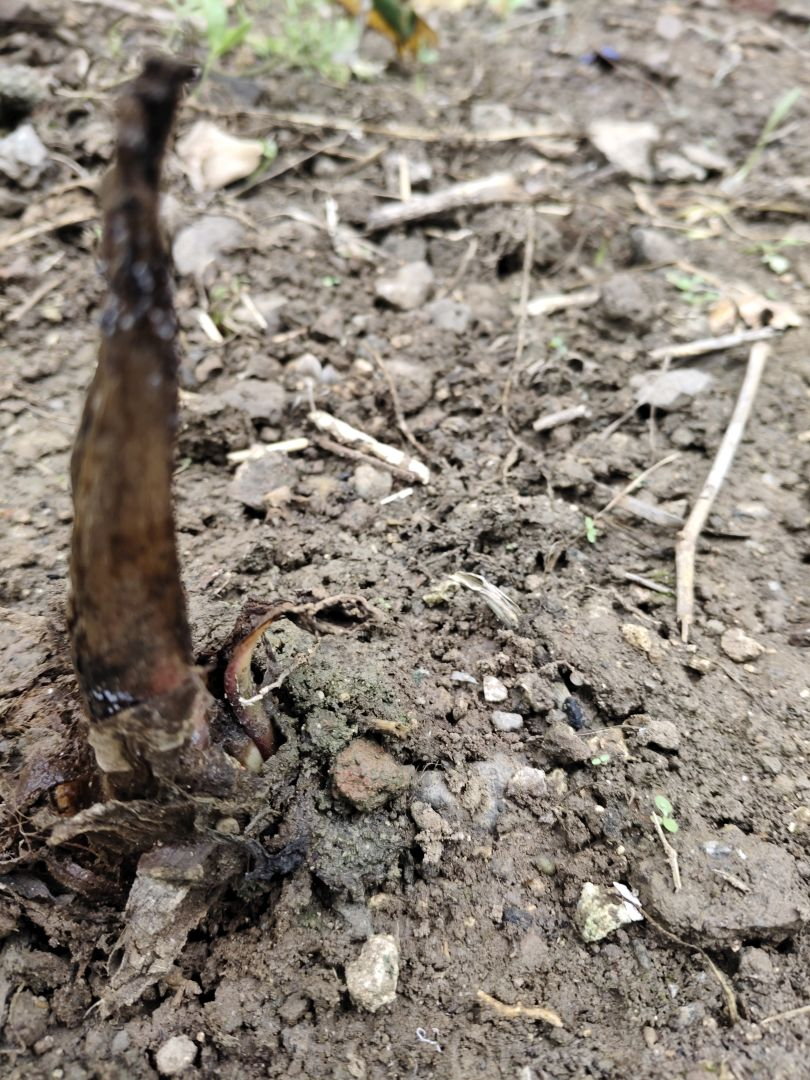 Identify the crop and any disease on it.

taro, root rot
